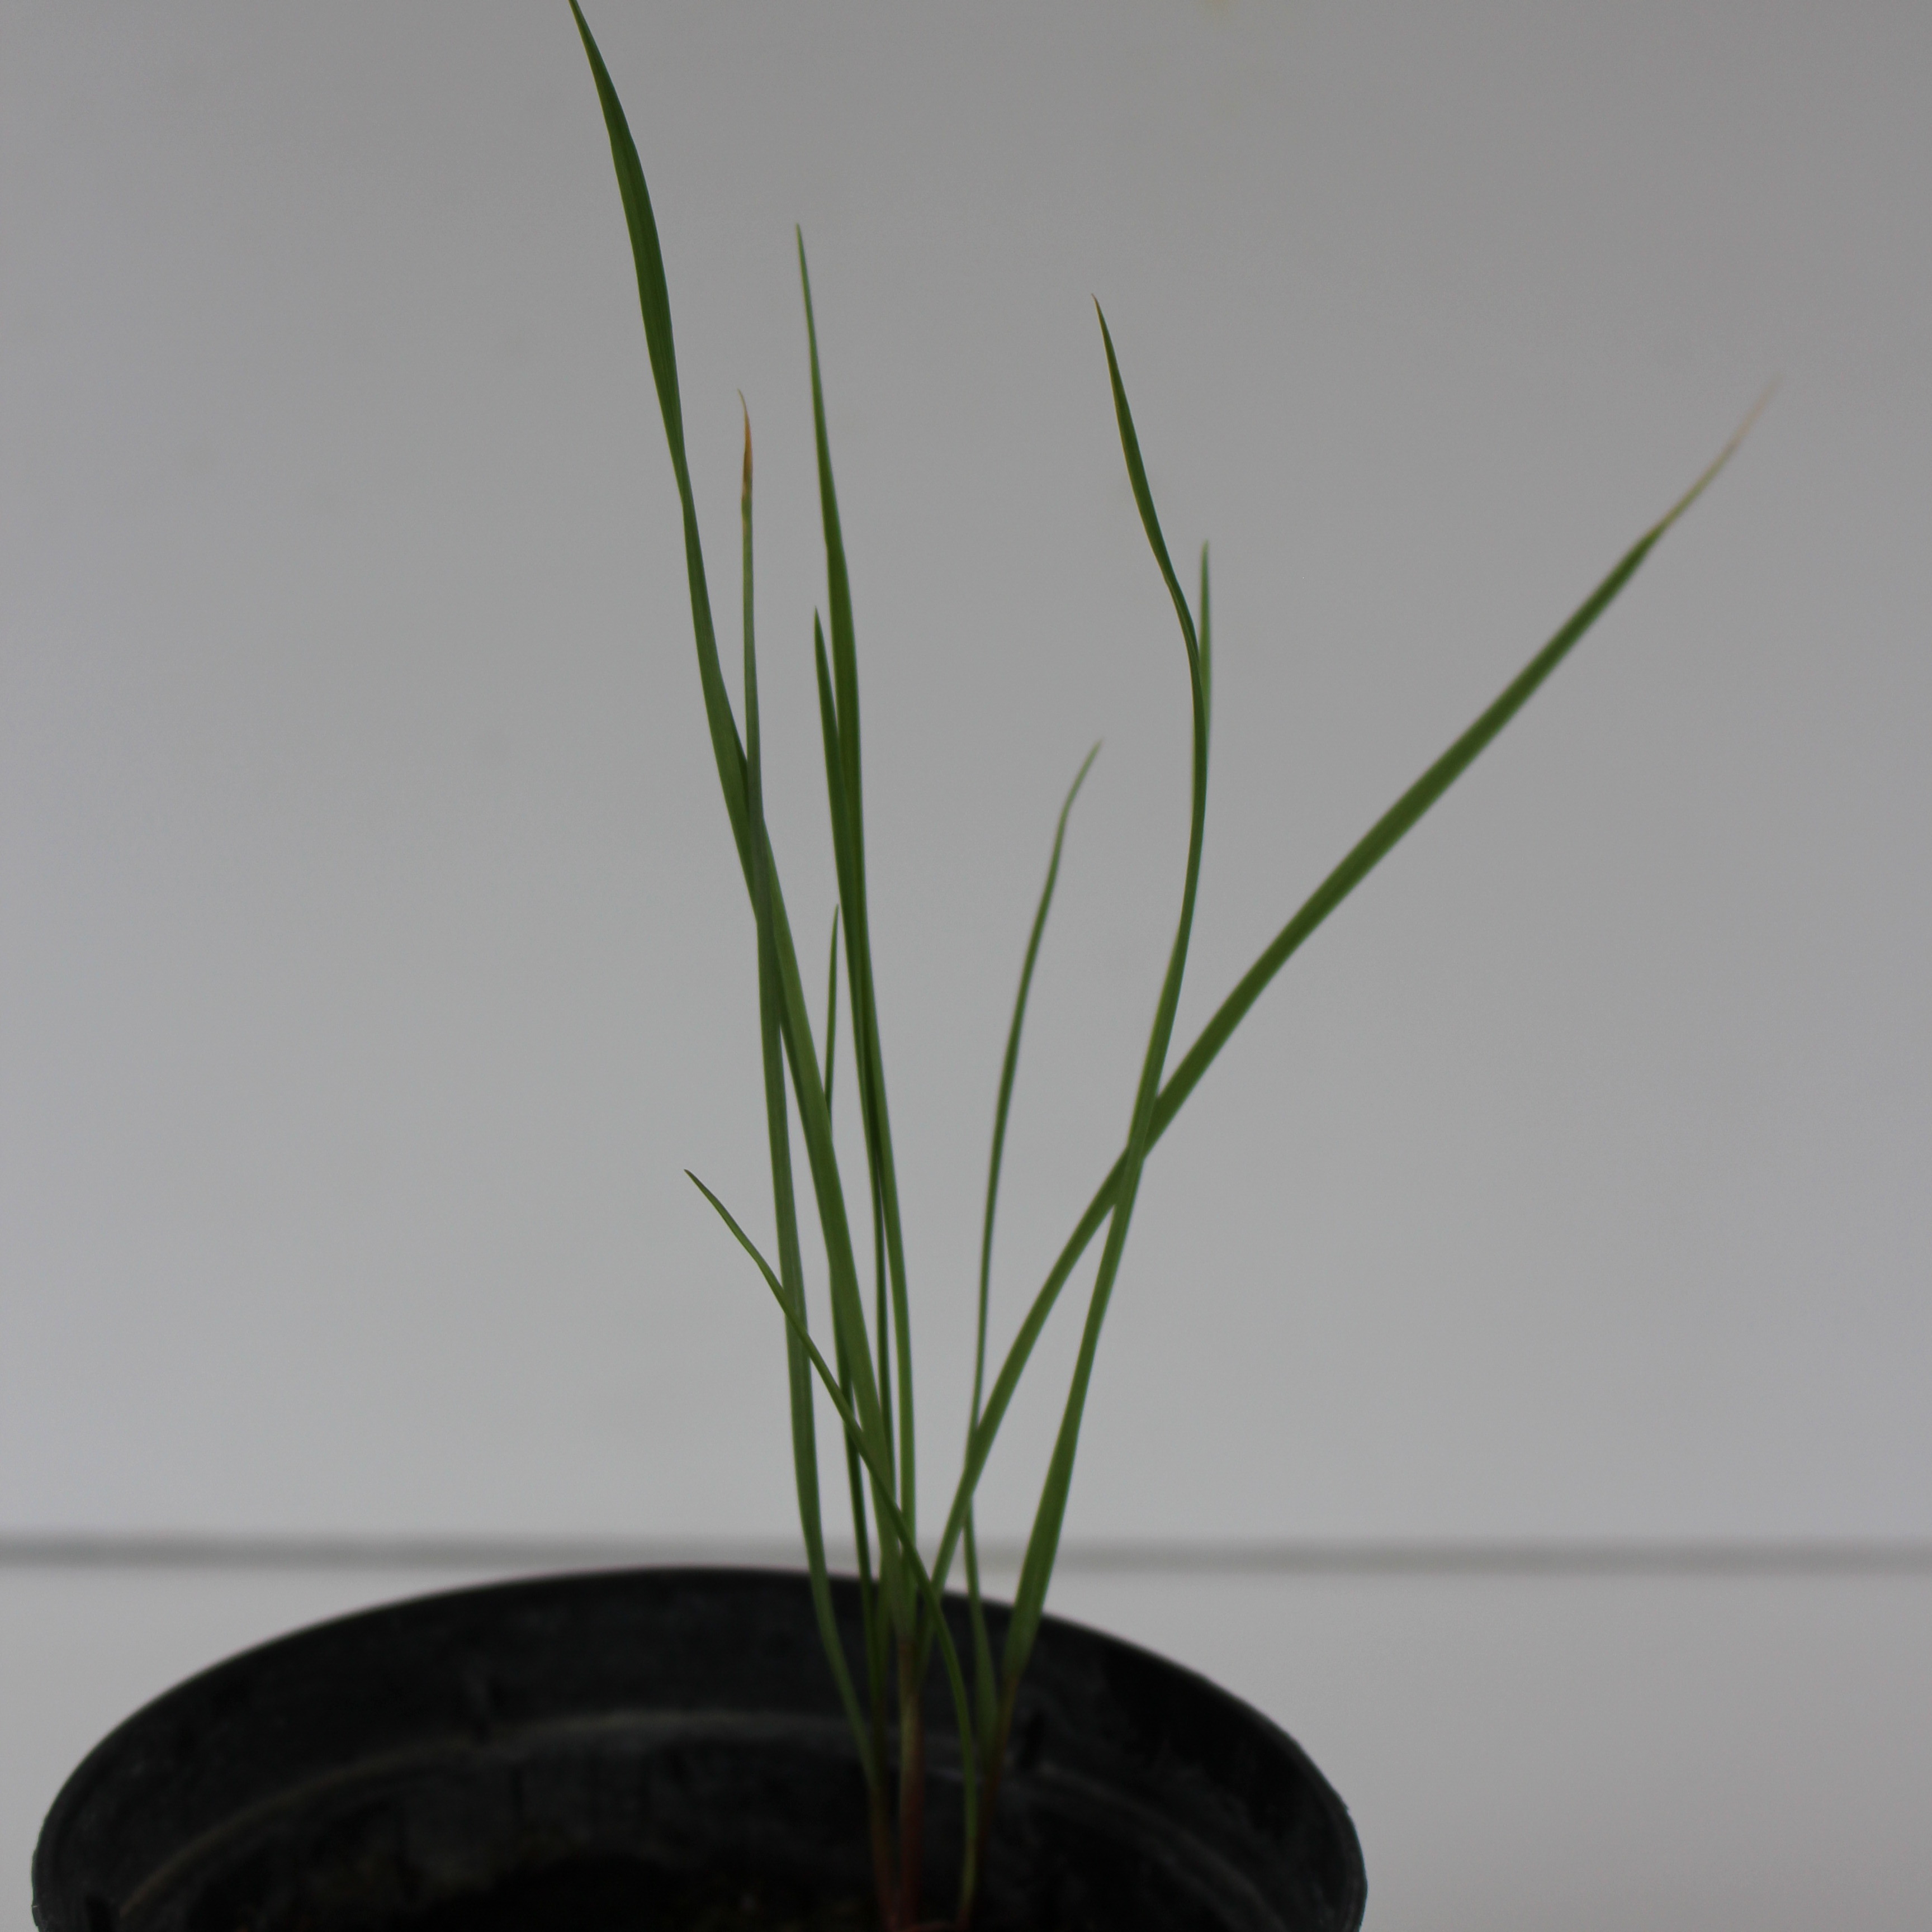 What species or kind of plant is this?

Lolium multiflorum
